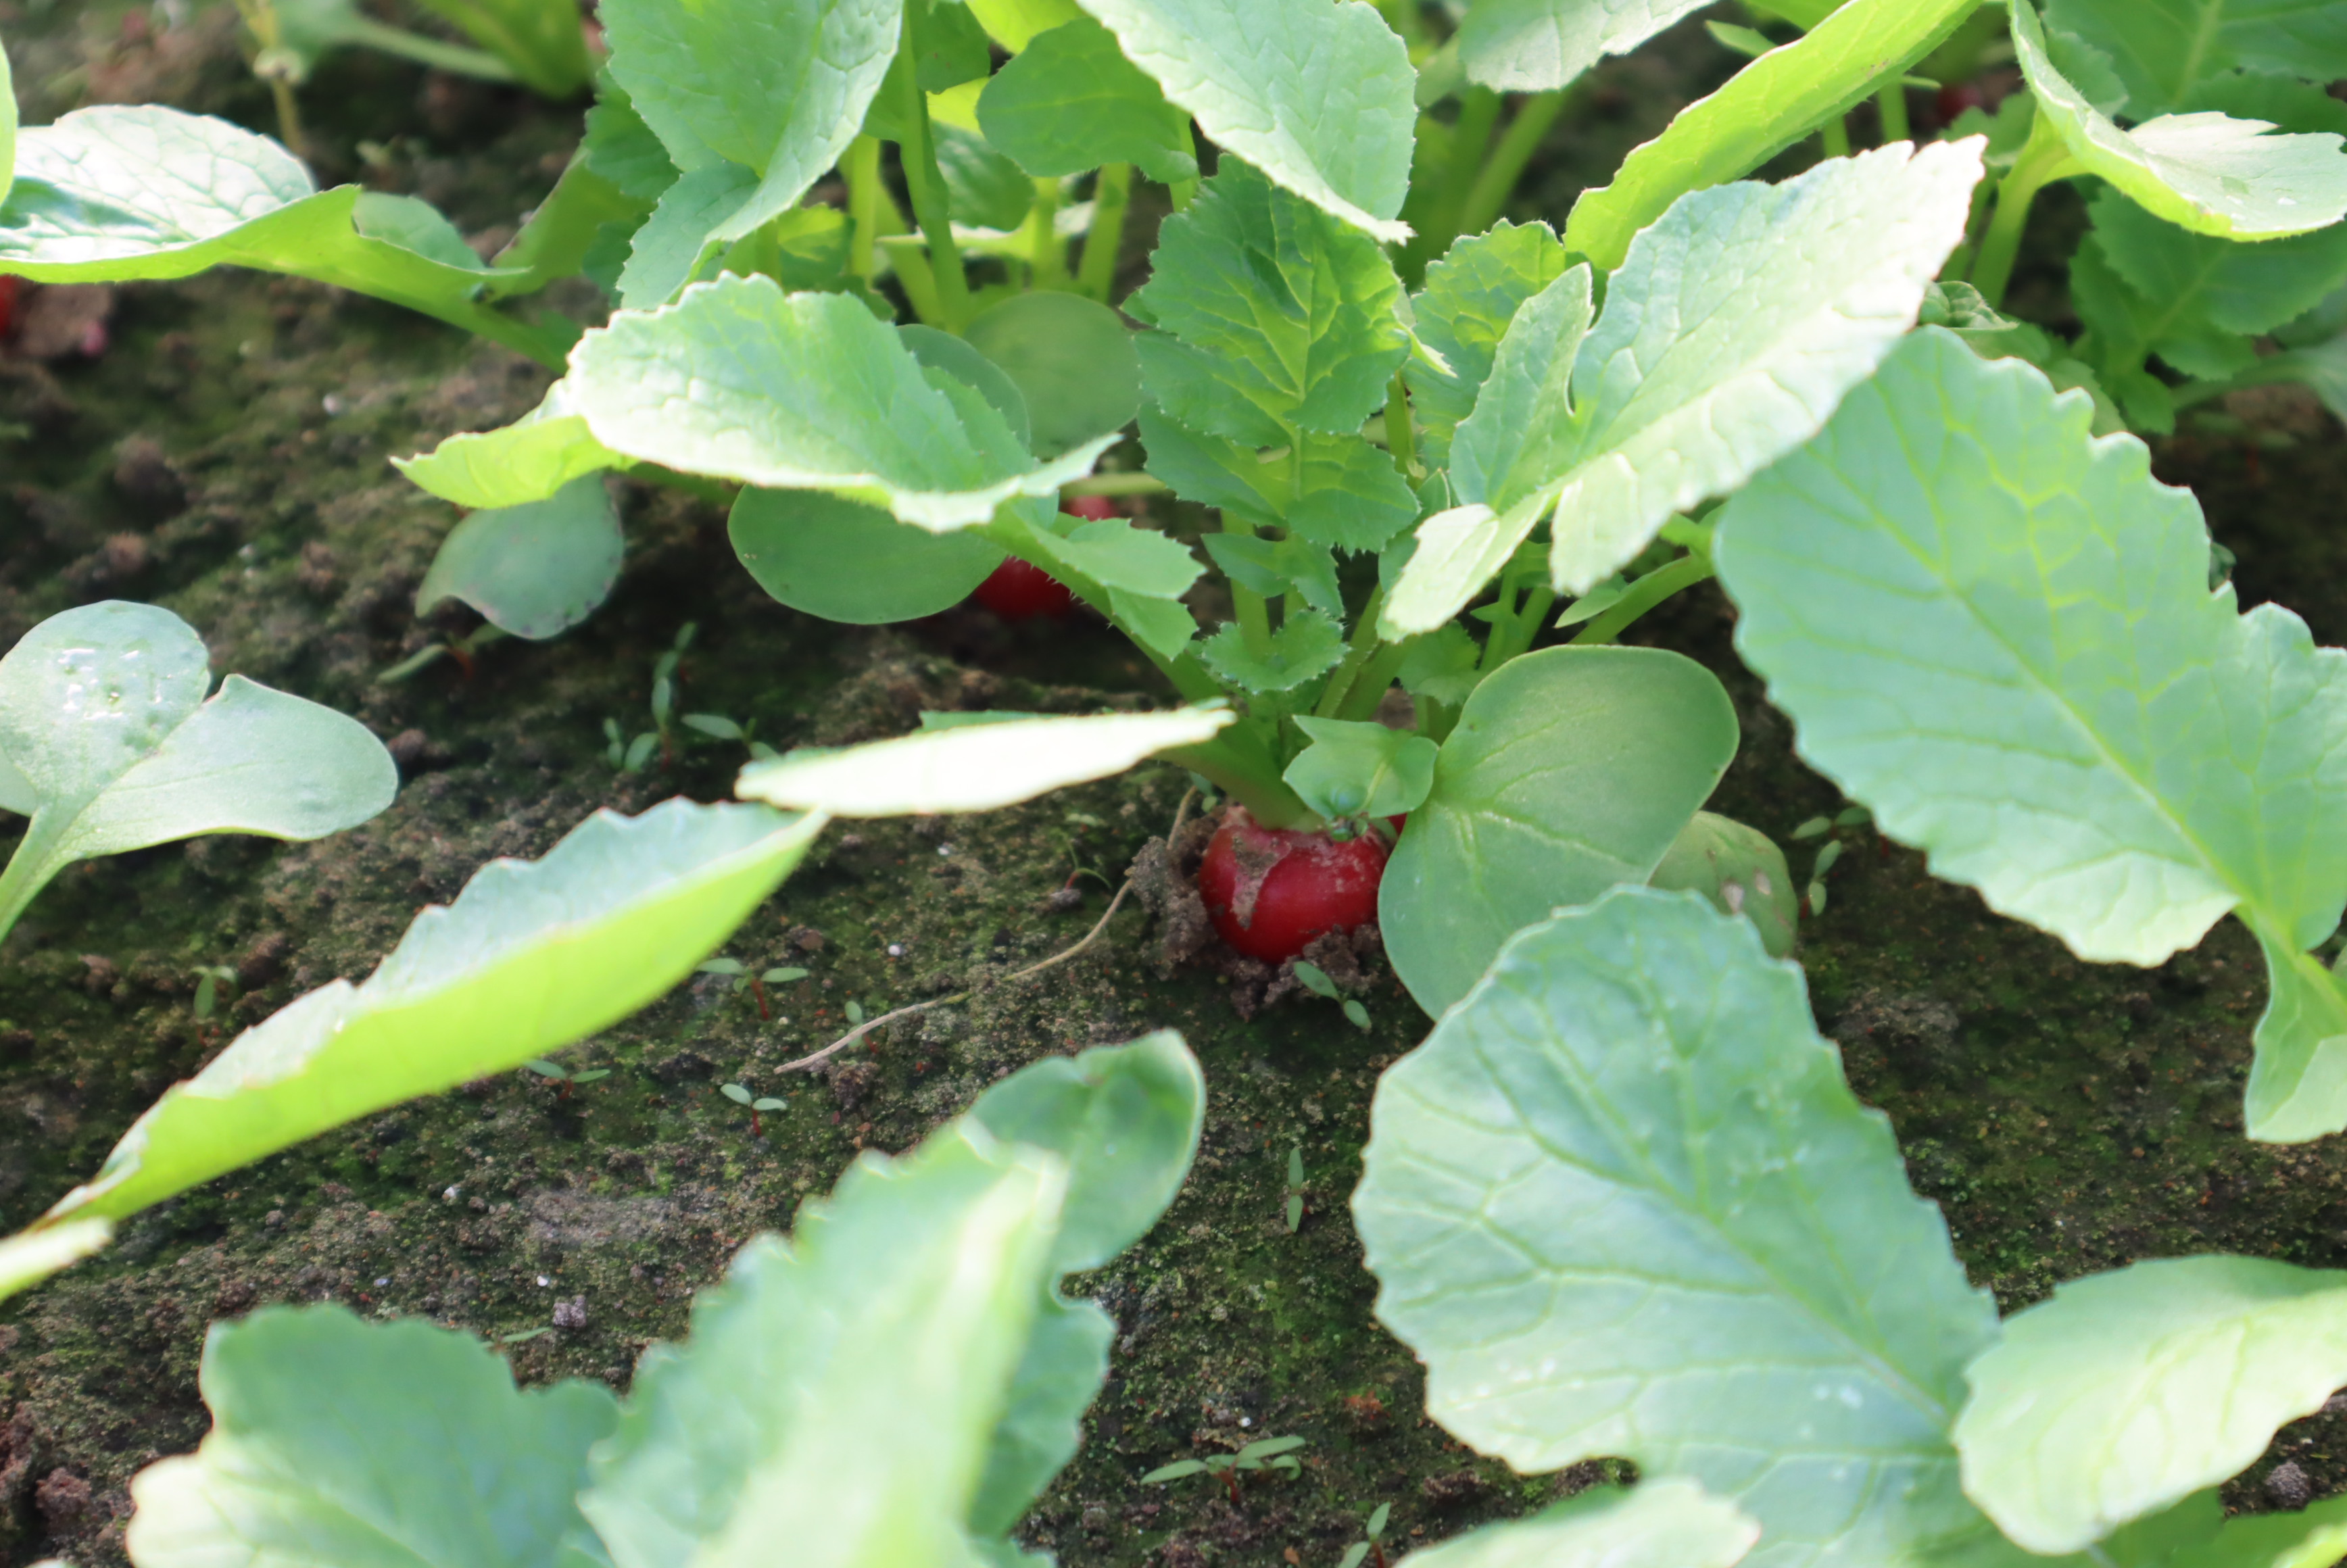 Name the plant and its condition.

radish, healthy
